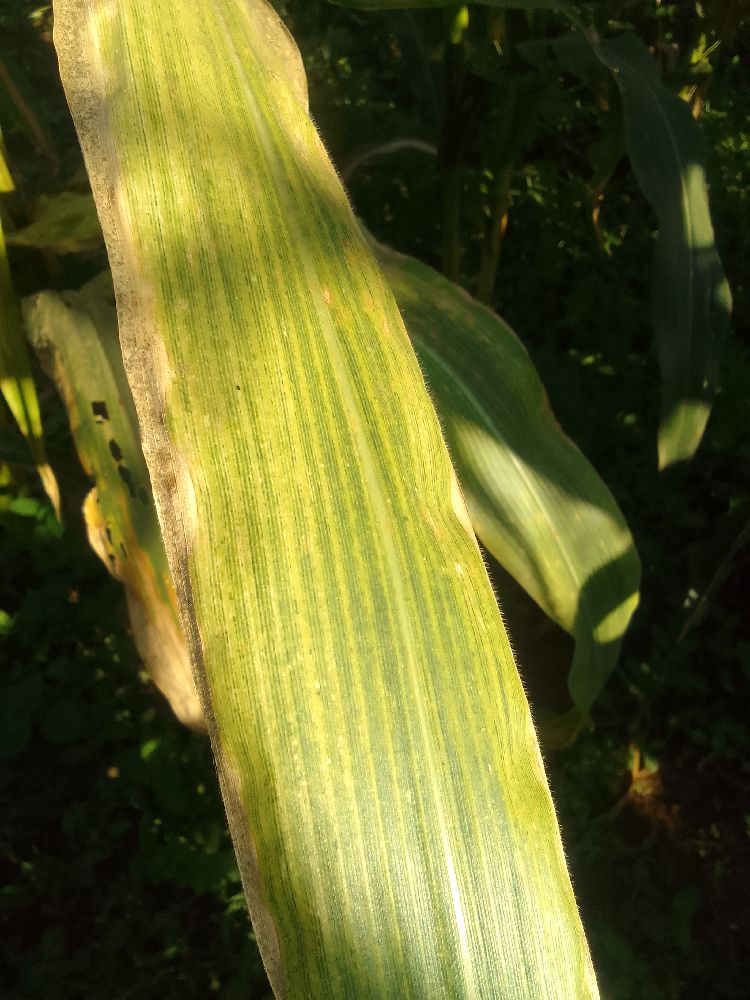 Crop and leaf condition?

maize, maize lethal necrosis
